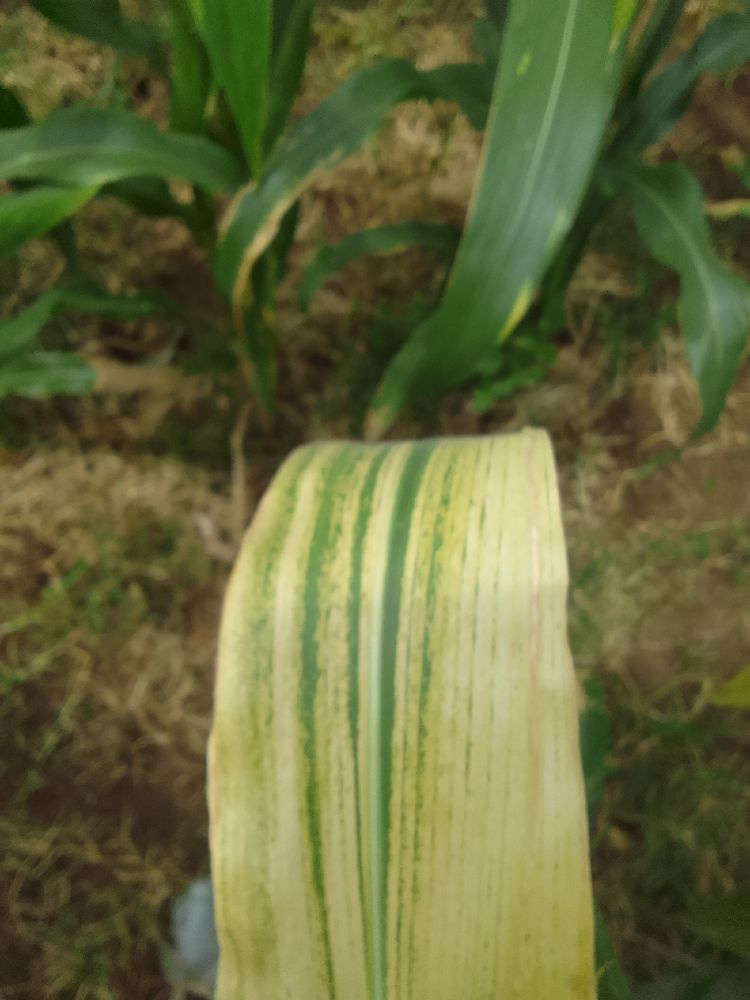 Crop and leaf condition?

maize, maize lethal necrosis
